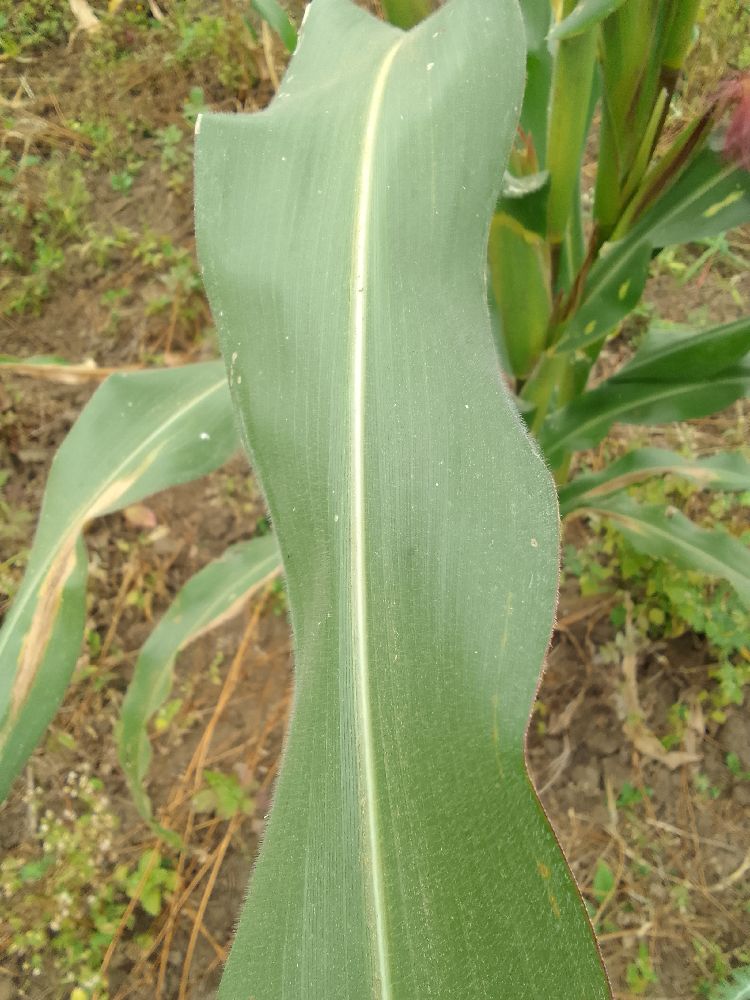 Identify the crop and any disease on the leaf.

maize, healthy
